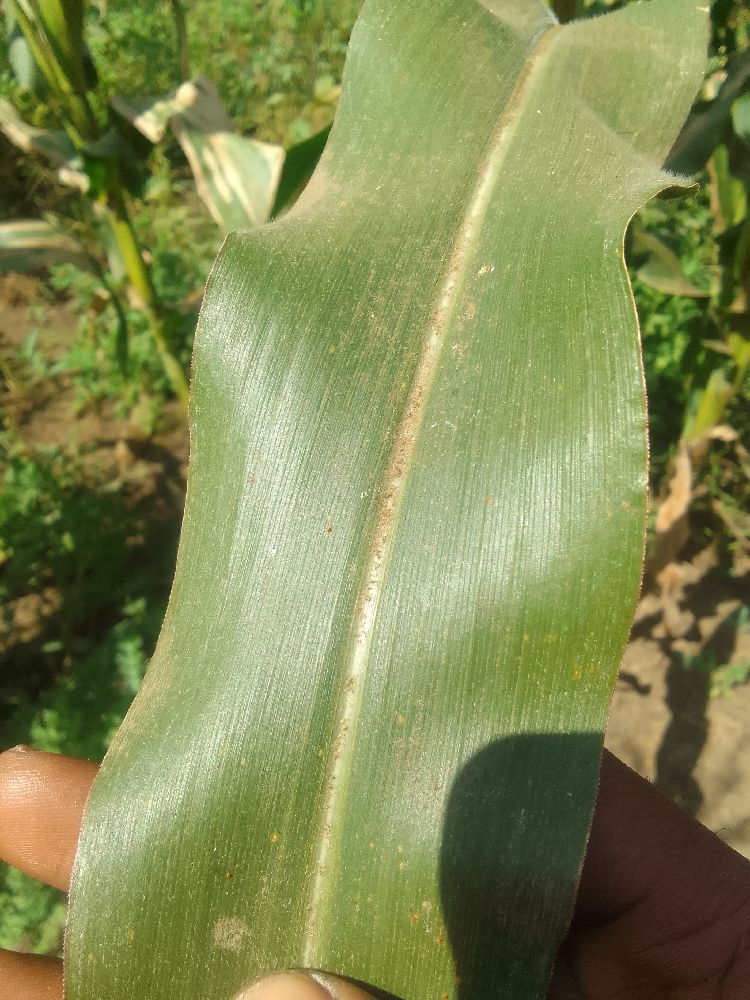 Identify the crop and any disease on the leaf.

maize, healthy
